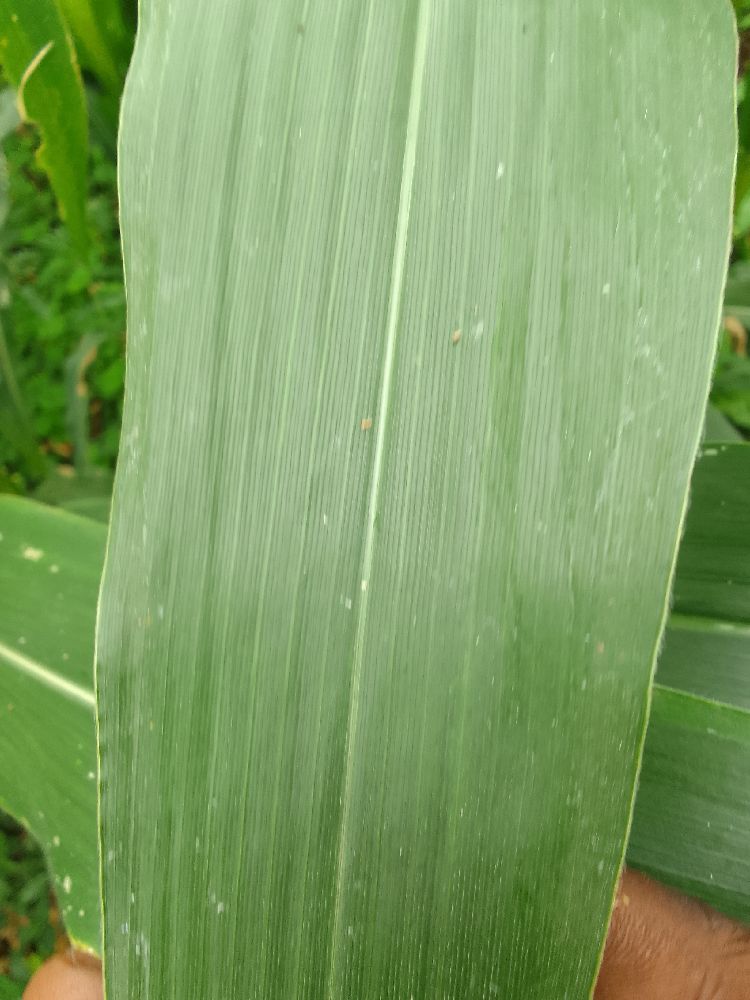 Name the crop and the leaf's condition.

maize, healthy
